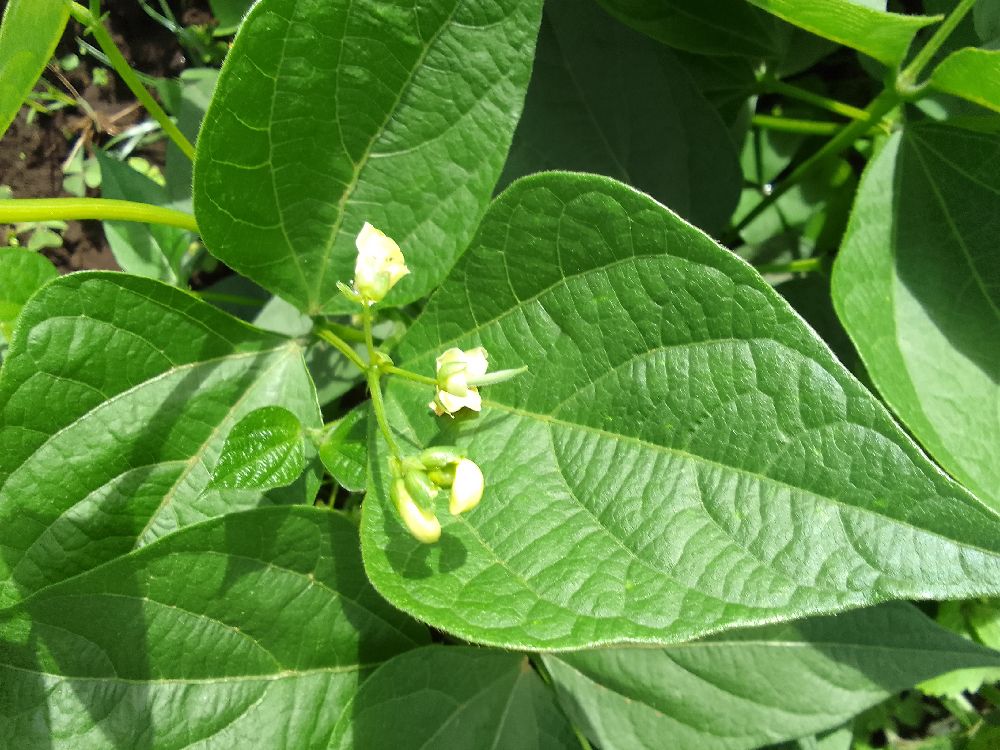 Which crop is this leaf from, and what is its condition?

common bean, healthy
